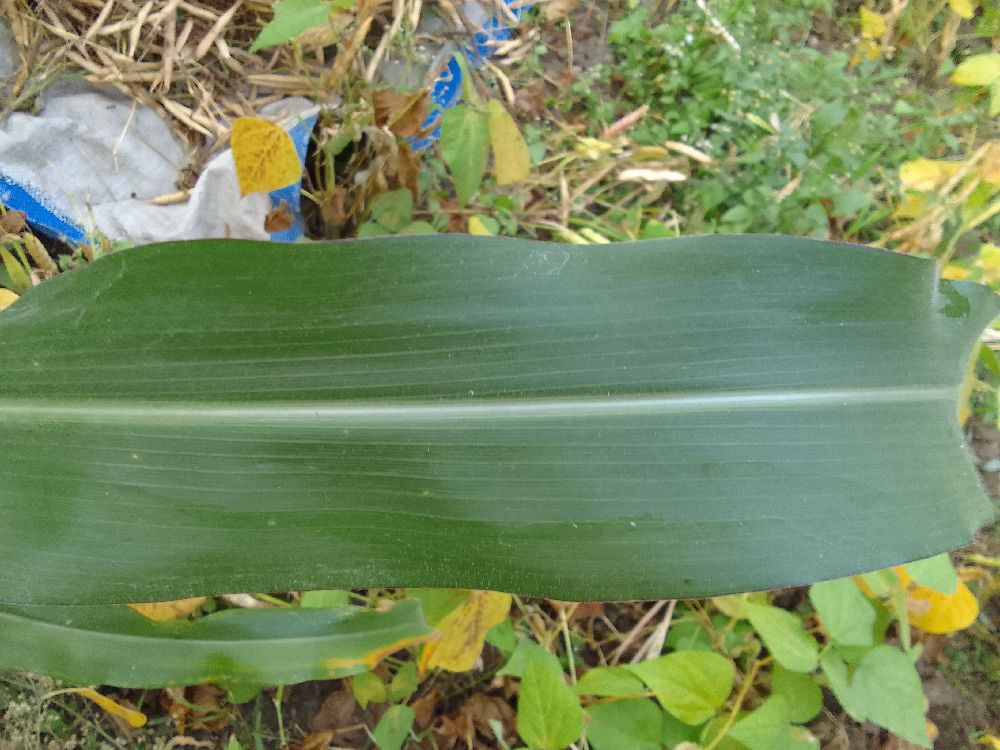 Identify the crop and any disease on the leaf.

maize, healthy
